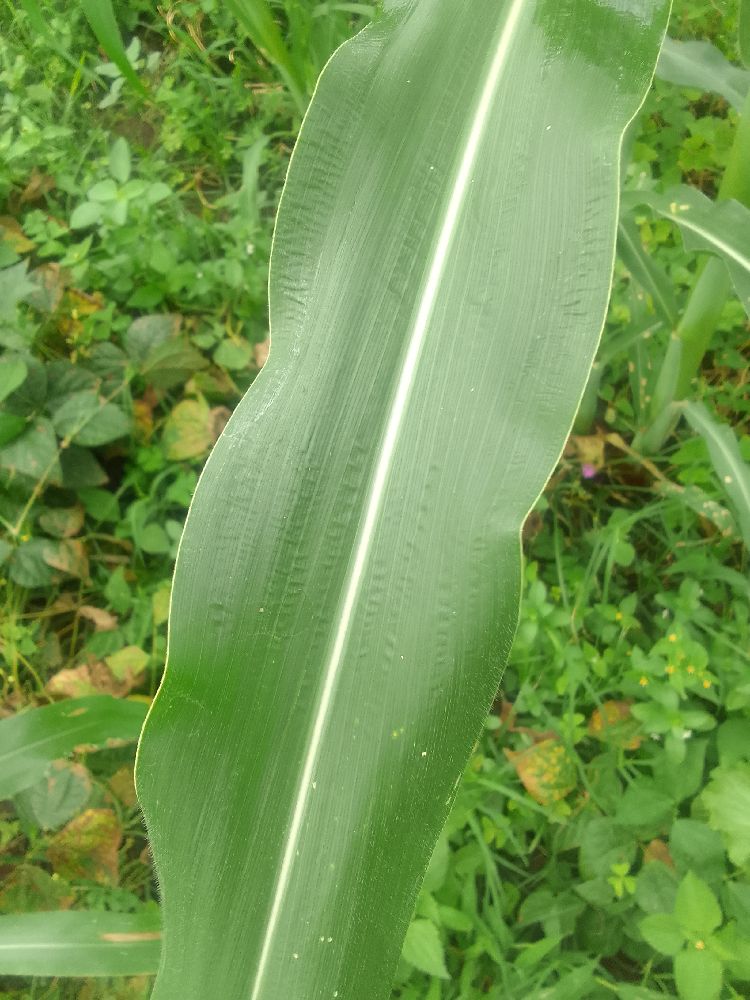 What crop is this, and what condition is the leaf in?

maize, healthy
